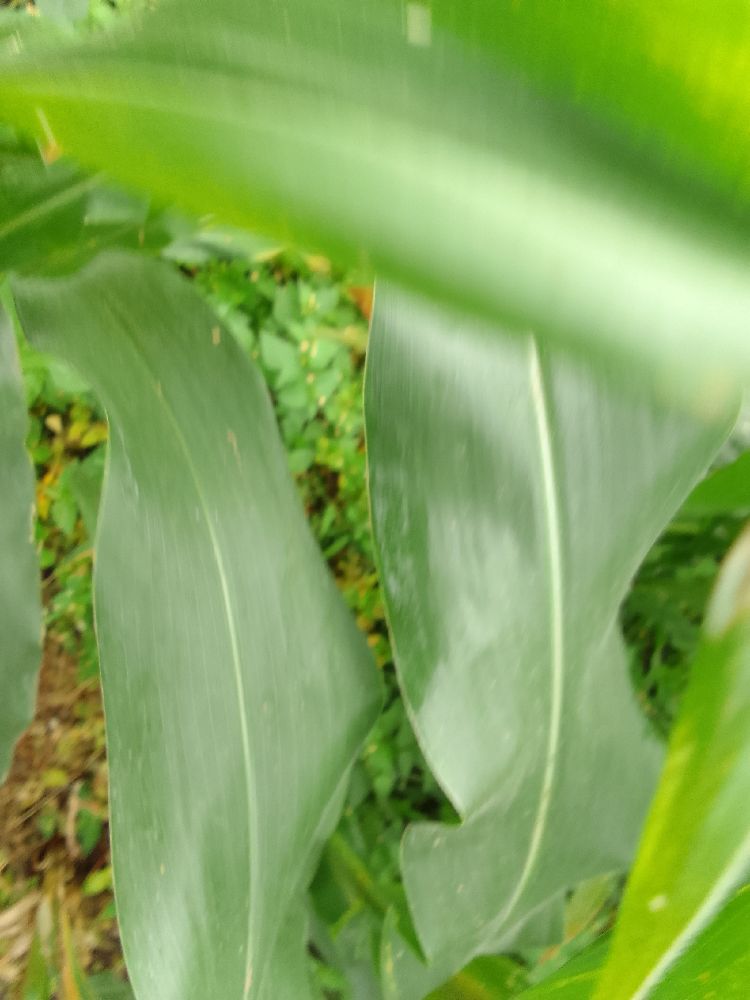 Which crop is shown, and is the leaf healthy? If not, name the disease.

maize, healthy
